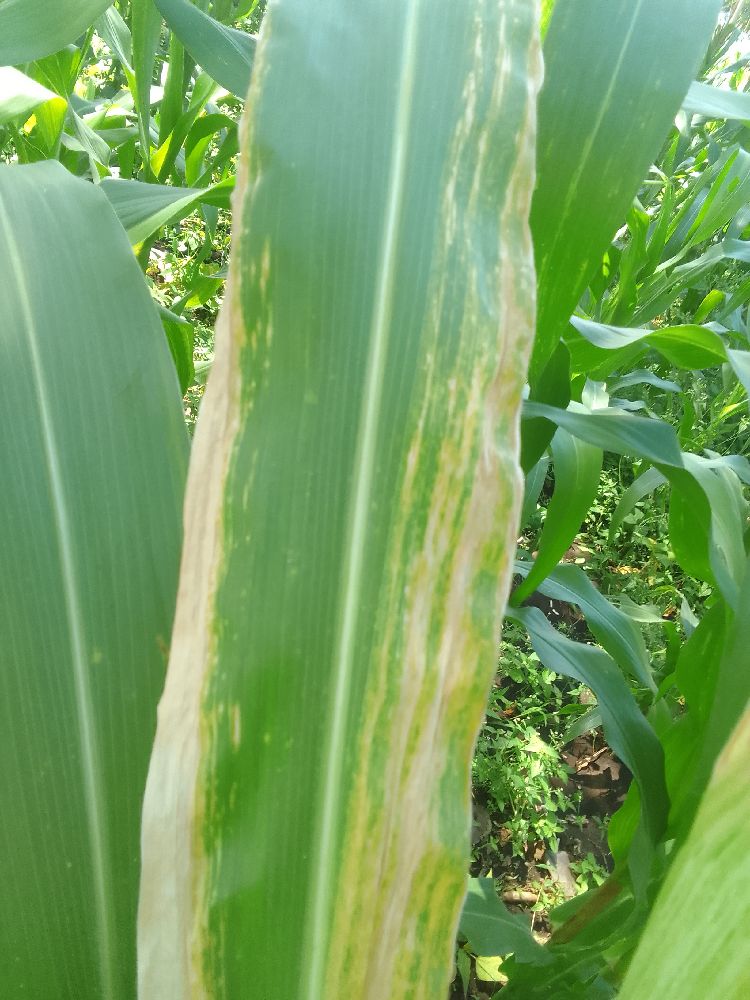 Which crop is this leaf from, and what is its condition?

maize, maize lethal necrosis
